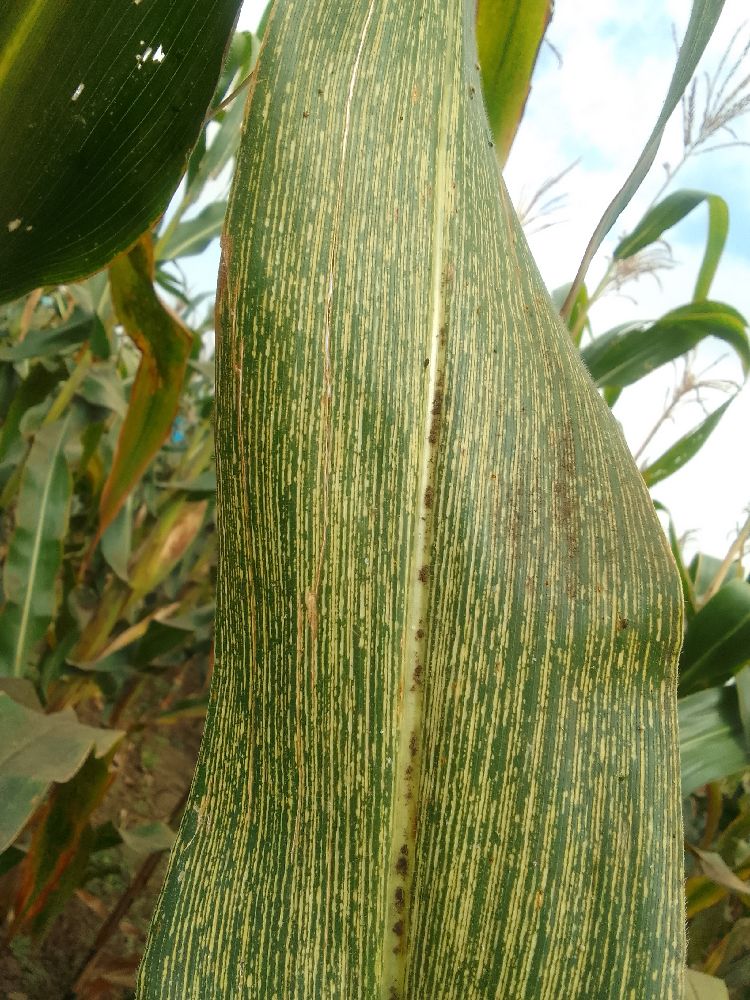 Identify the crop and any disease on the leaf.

maize, maize streak virus
